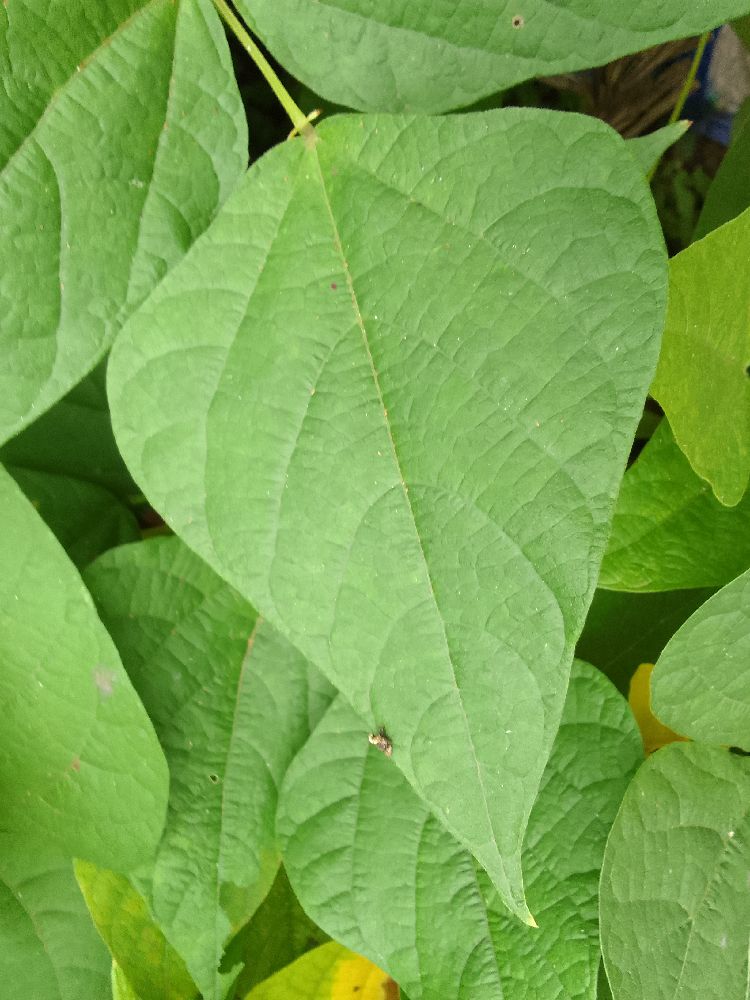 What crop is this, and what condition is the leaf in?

common bean, healthy
